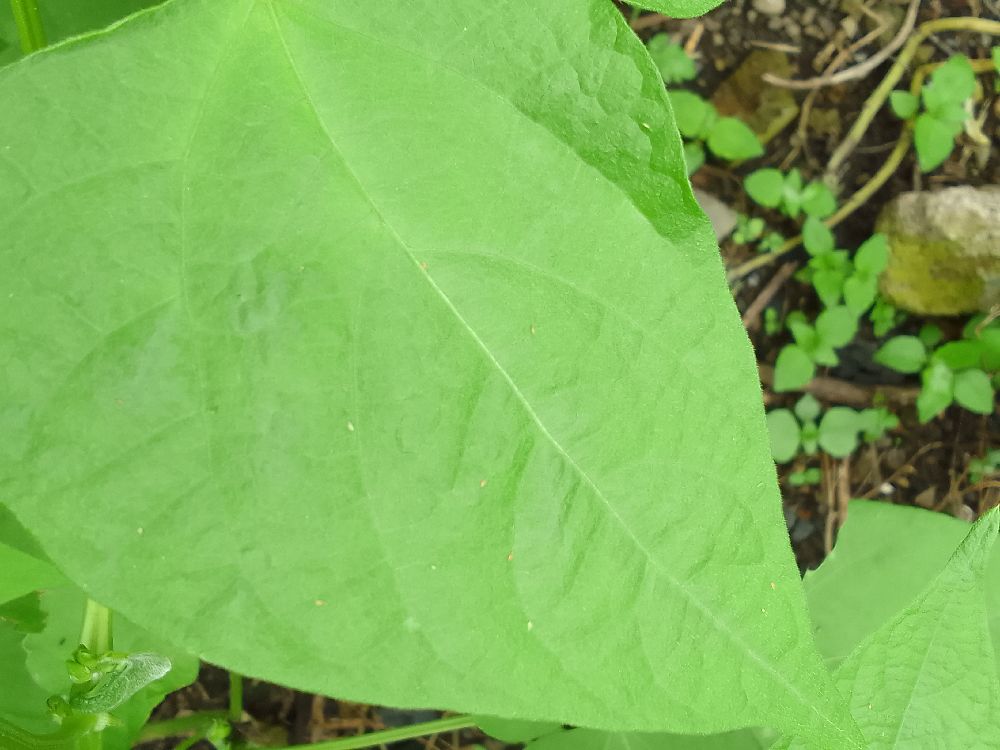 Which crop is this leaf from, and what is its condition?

common bean, healthy
